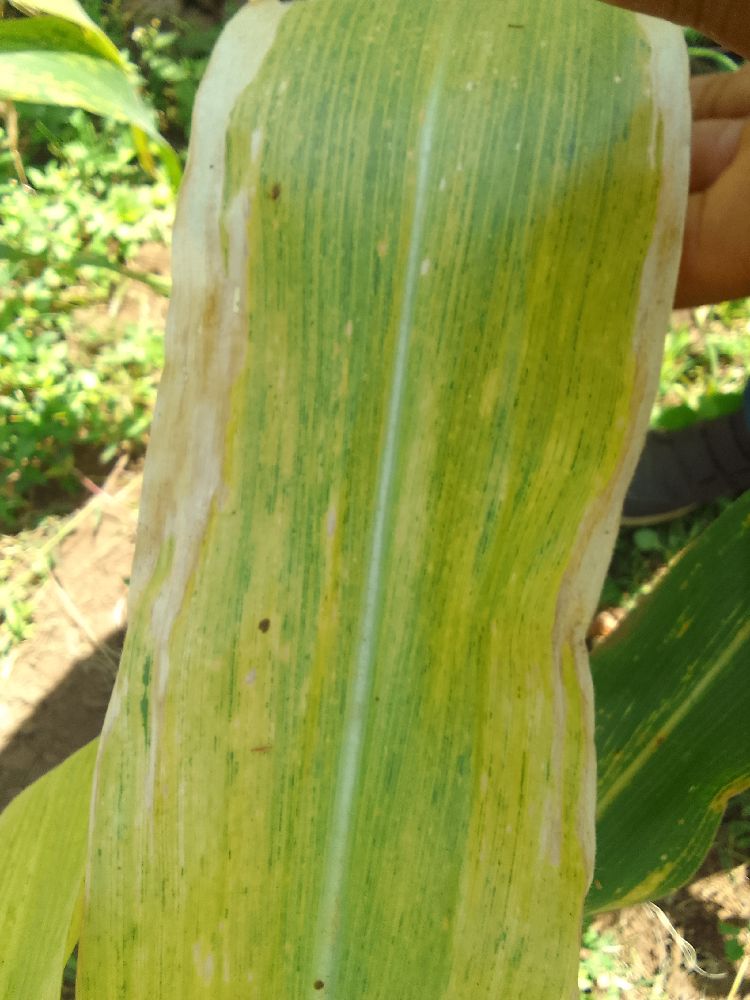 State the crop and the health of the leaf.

maize, maize lethal necrosis
